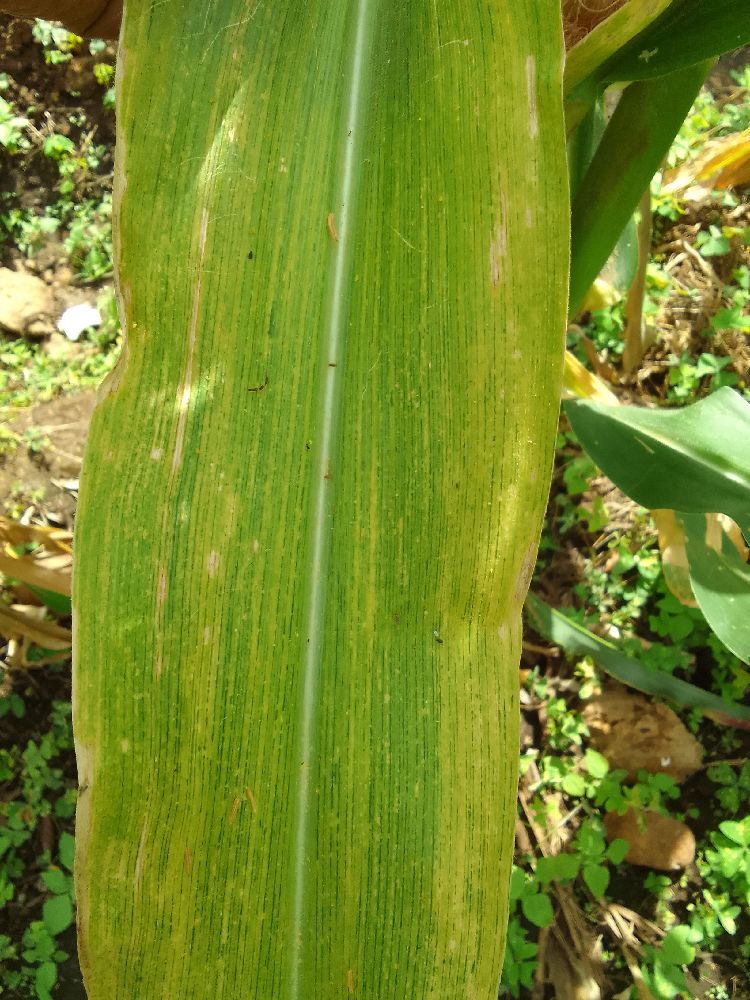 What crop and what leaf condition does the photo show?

maize, maize lethal necrosis
